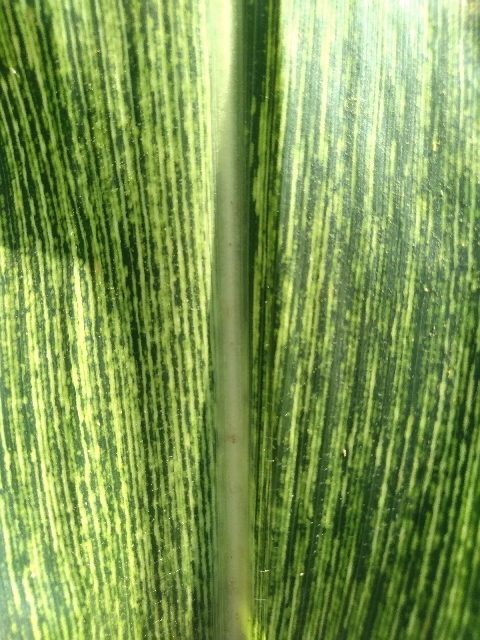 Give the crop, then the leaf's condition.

maize, maize streak virus
